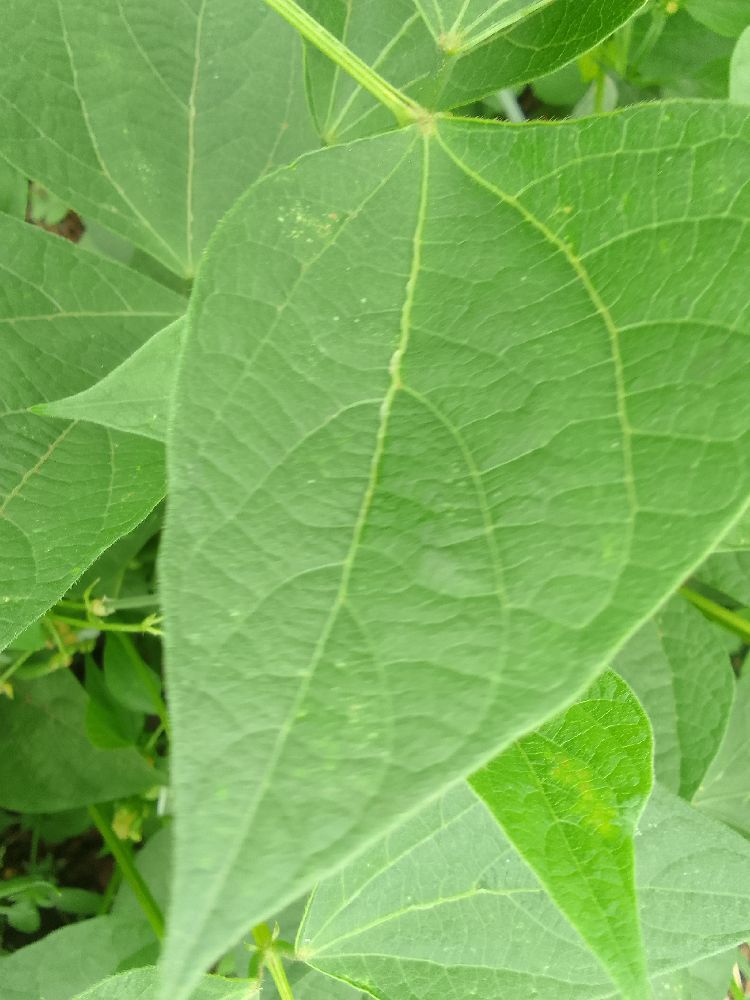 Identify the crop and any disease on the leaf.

common bean, healthy
